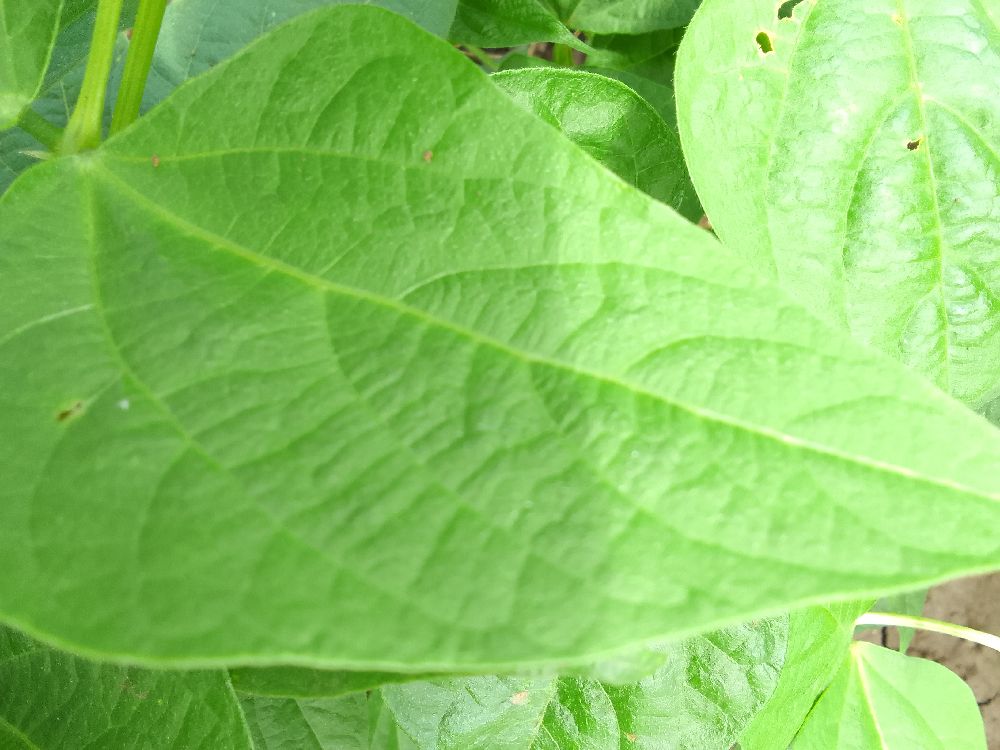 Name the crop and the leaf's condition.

common bean, healthy
